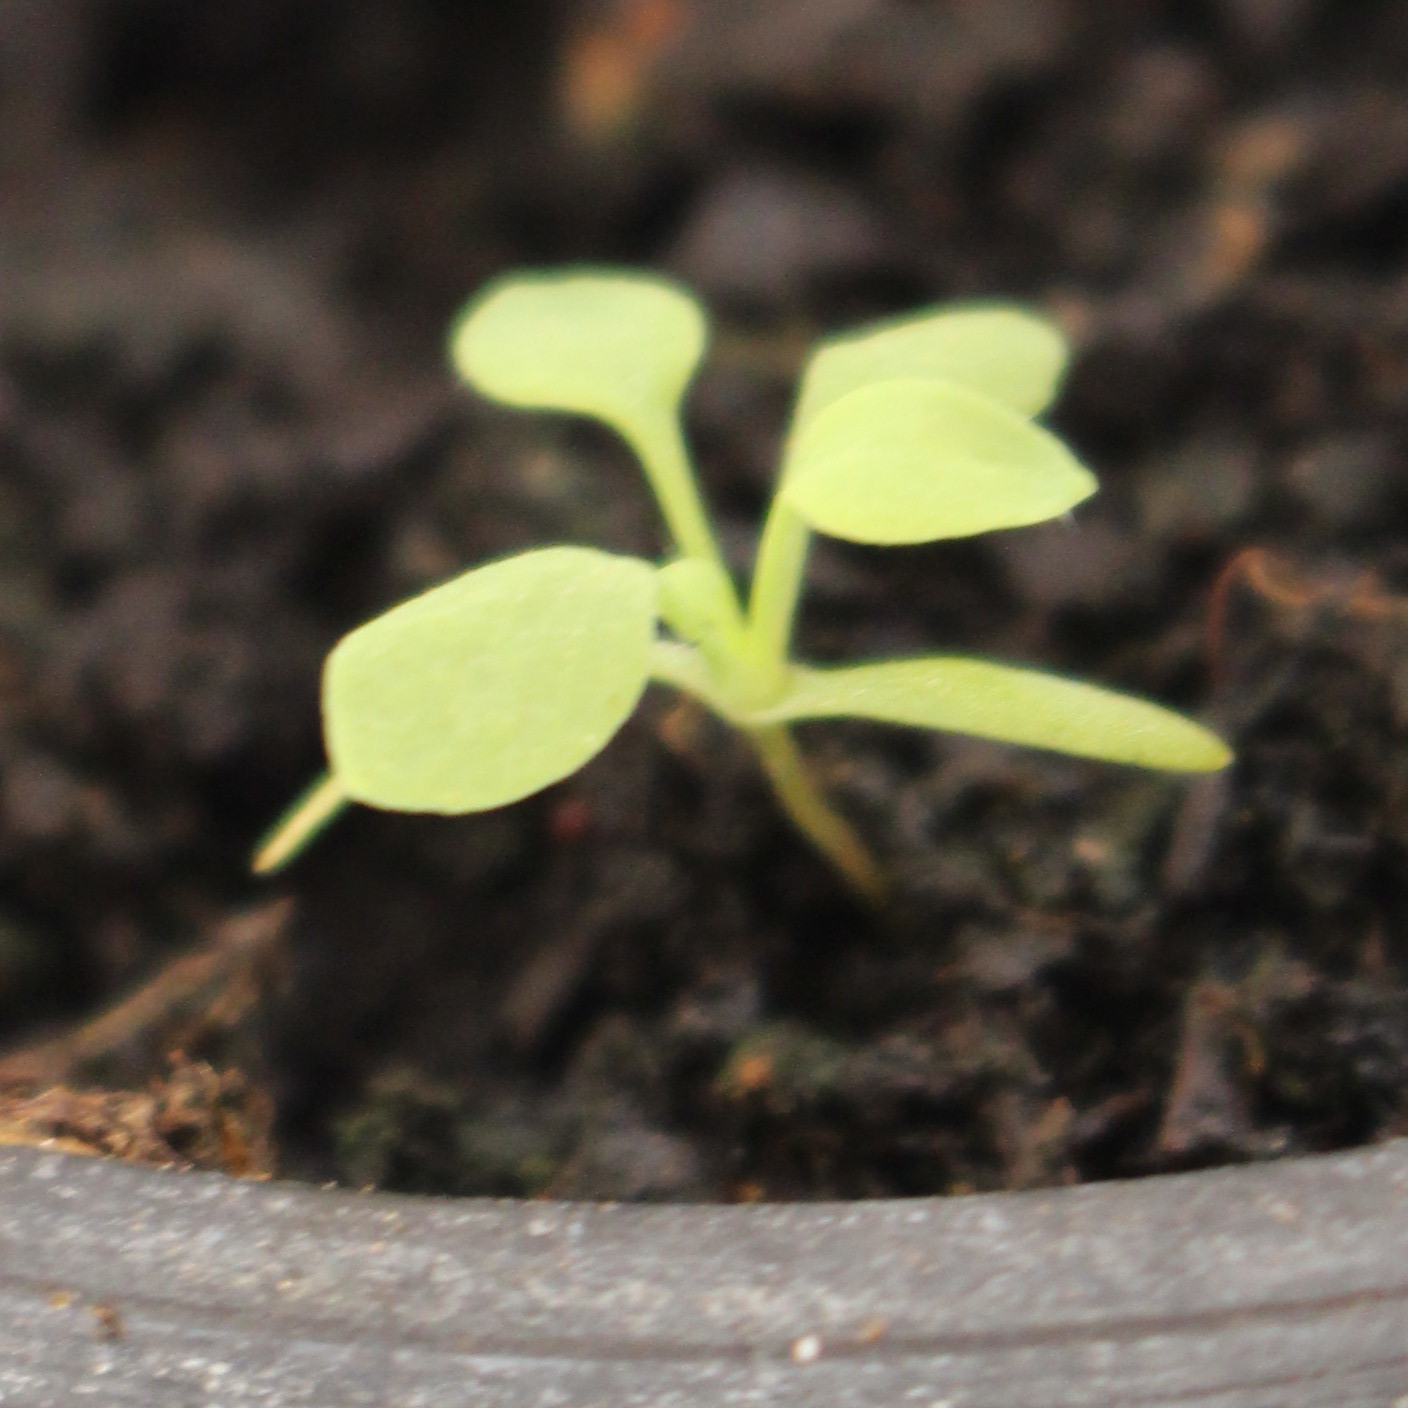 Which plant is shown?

Papaver rhoeas
